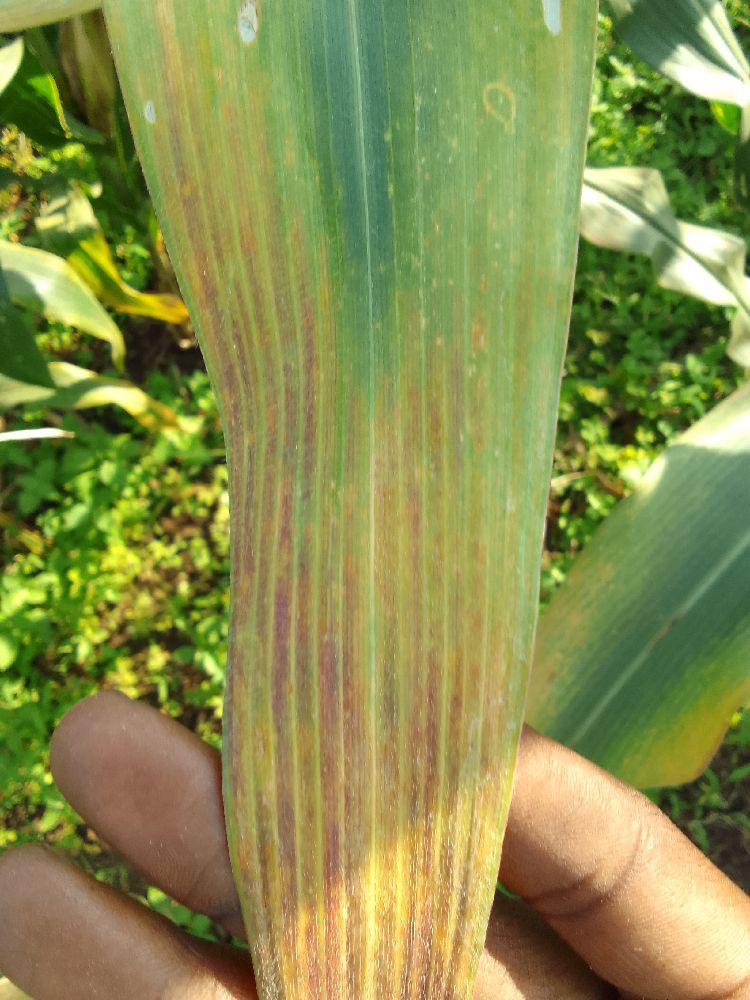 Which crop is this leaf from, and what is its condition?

maize, maize lethal necrosis
